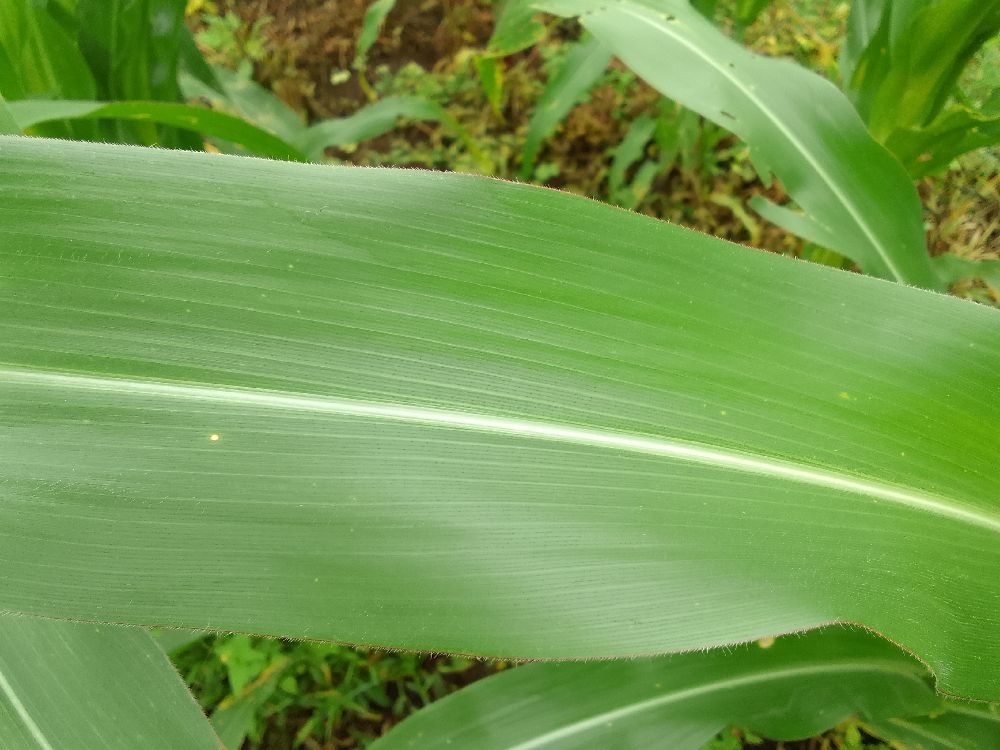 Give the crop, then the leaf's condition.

maize, healthy
